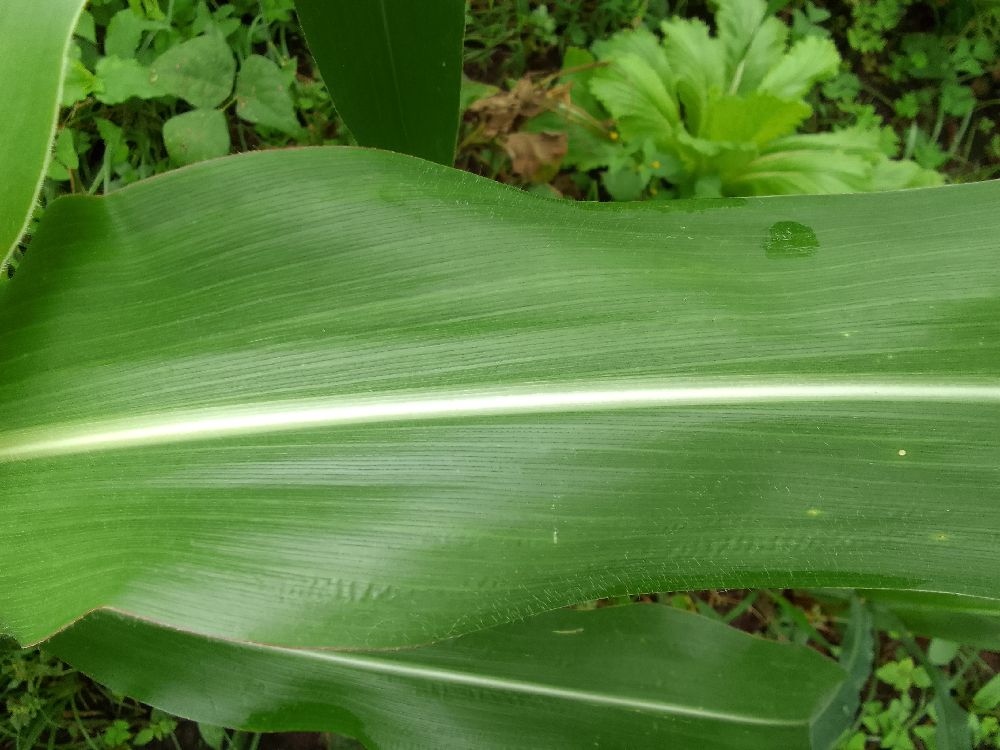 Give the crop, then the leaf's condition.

maize, healthy
